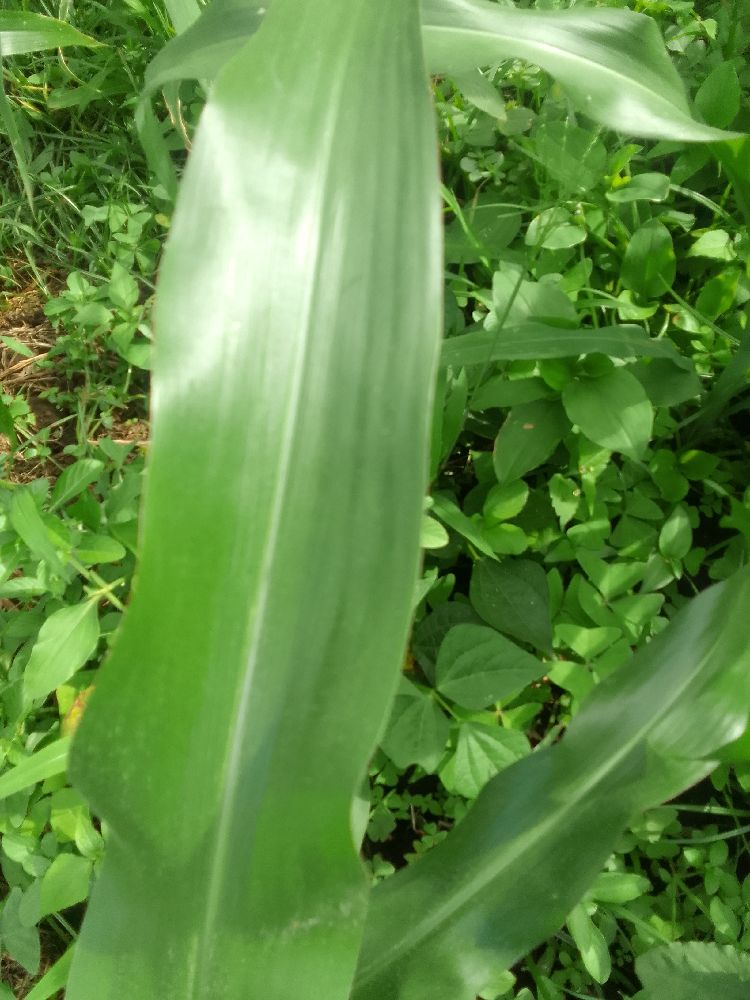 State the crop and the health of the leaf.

maize, healthy
